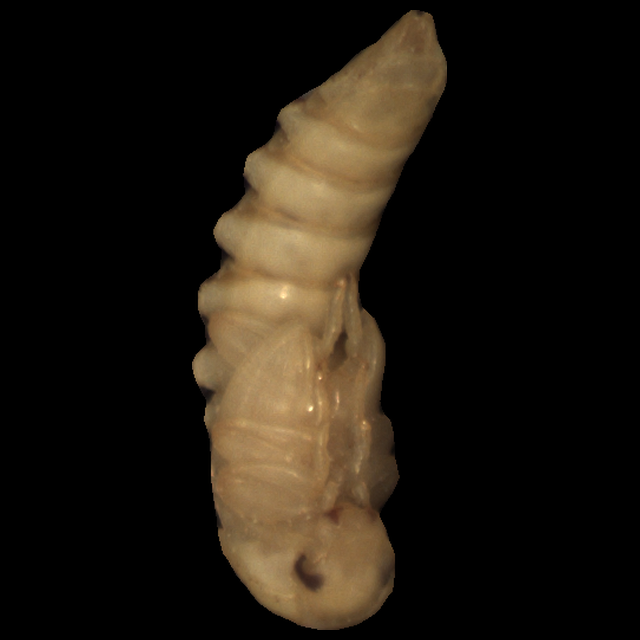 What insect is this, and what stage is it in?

mealworm pupa
